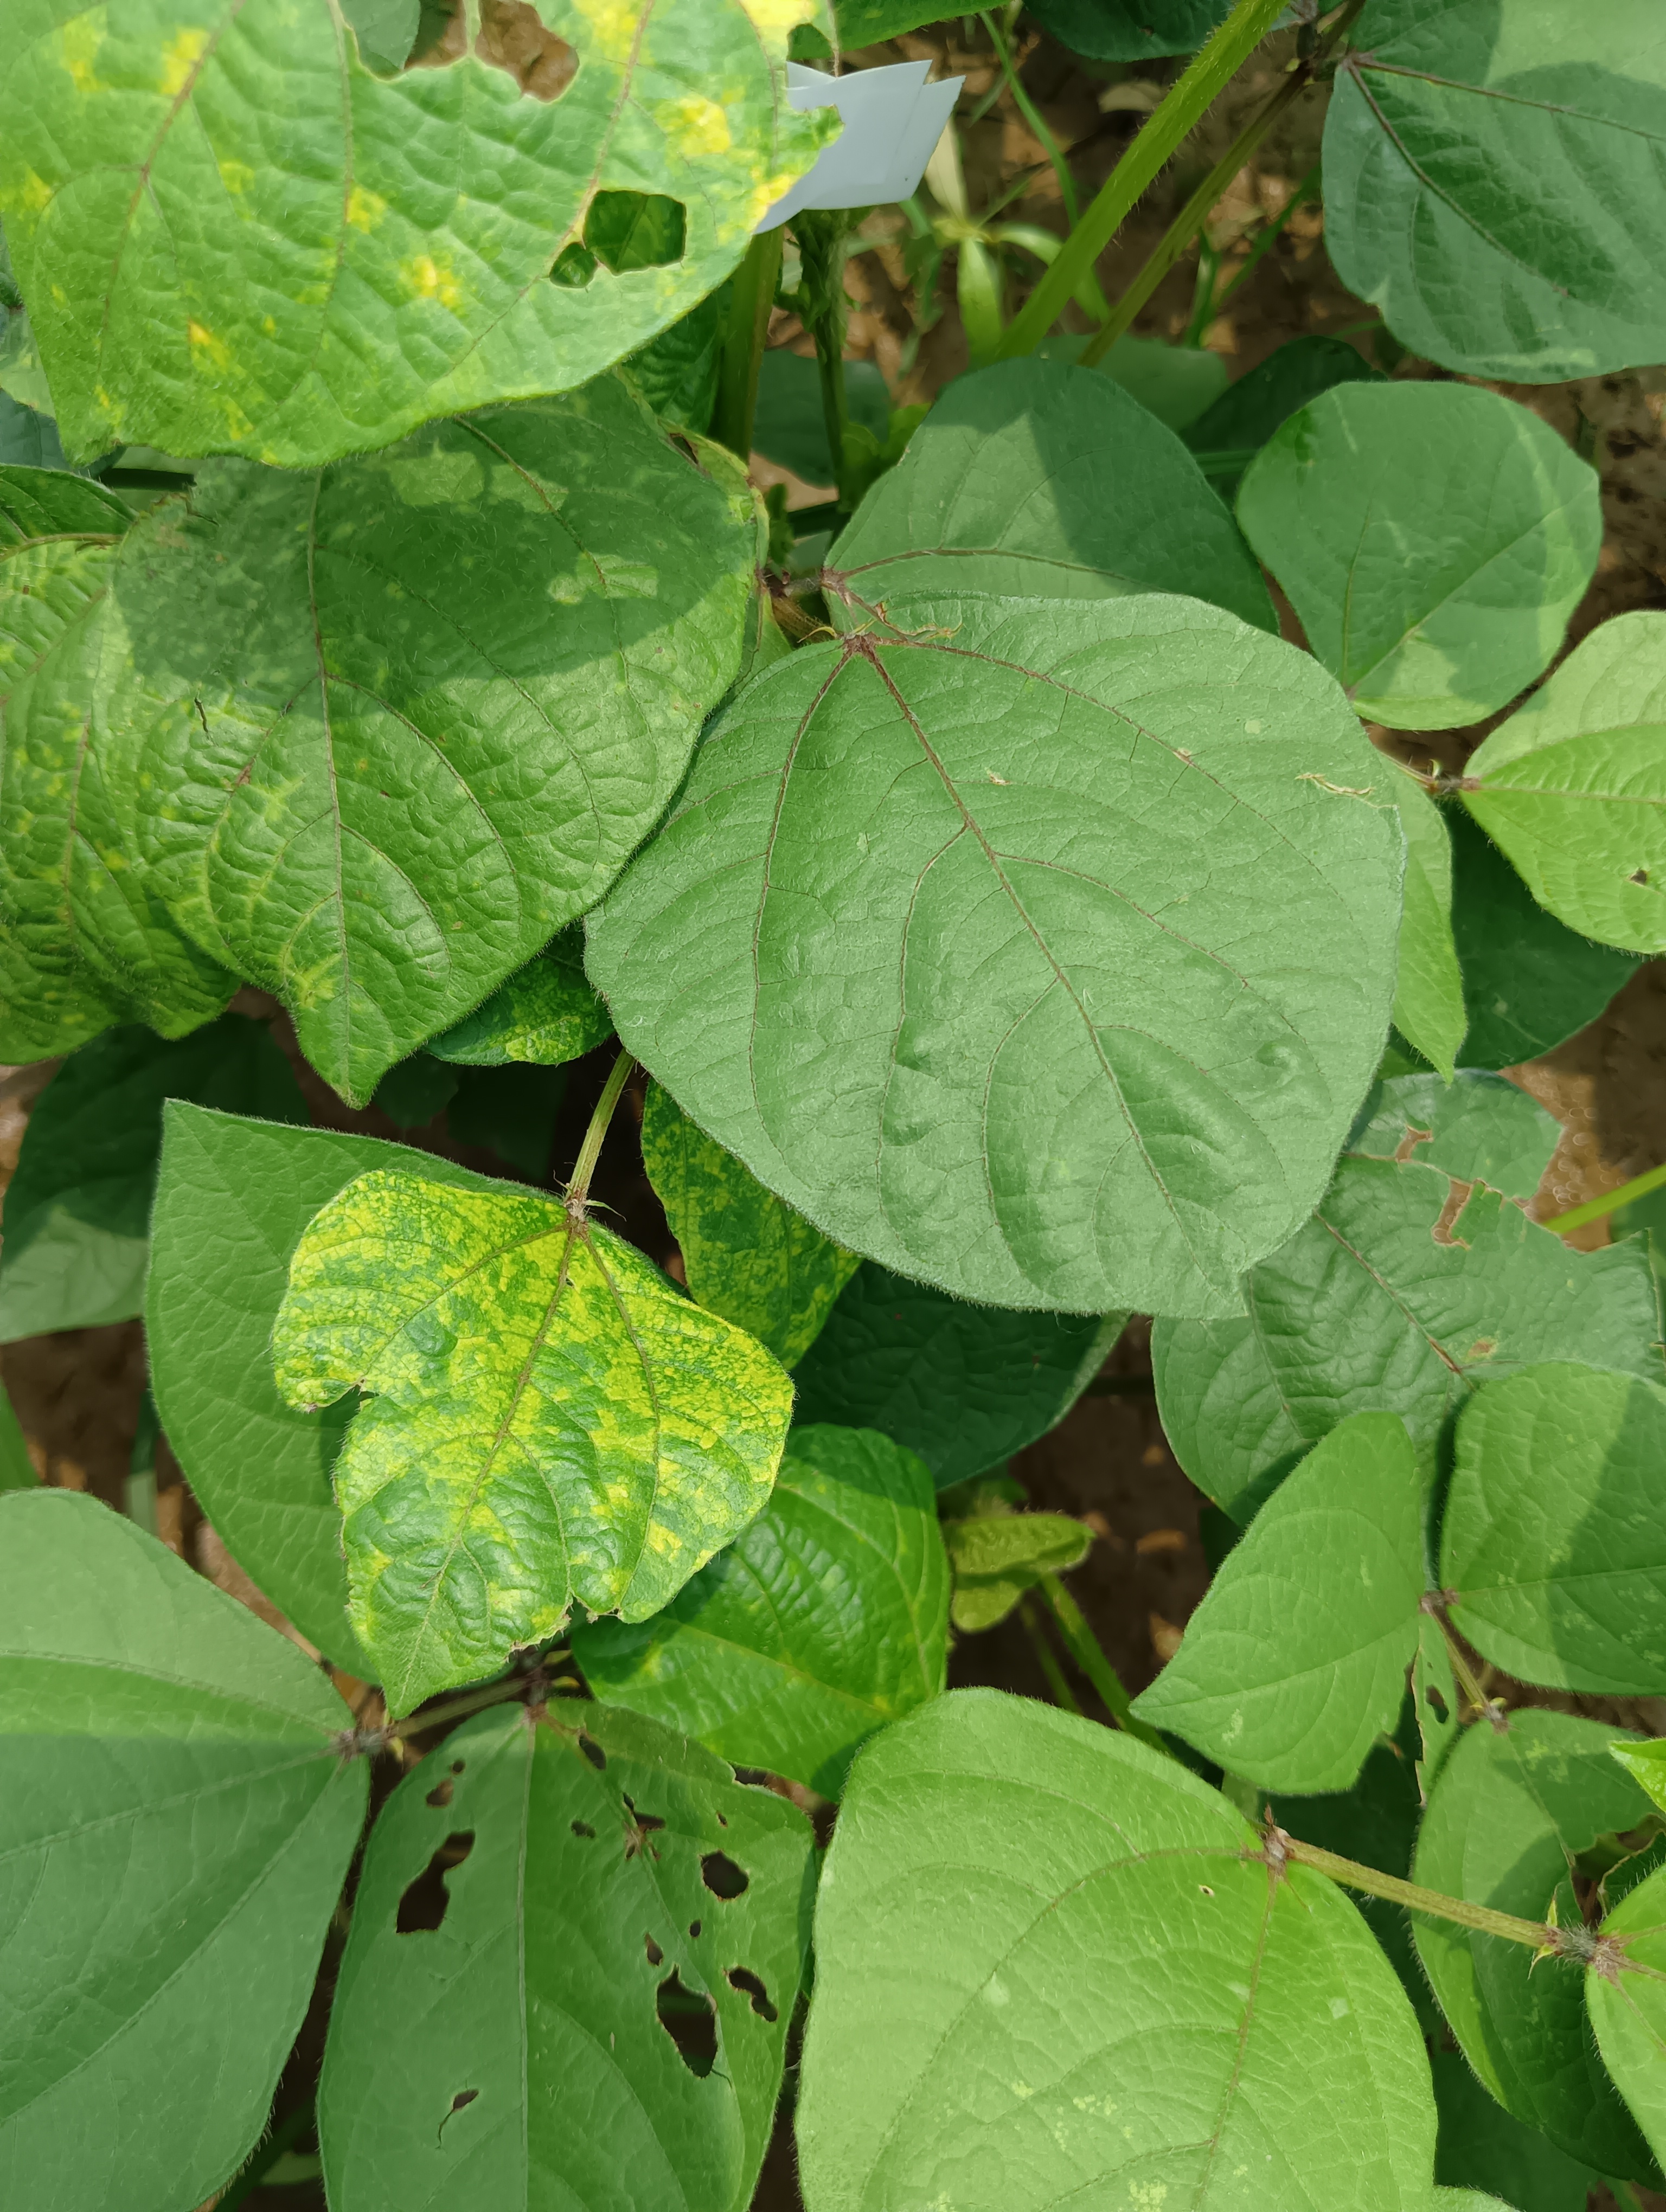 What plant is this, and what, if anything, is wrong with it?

mungbean, yellow mosaic
